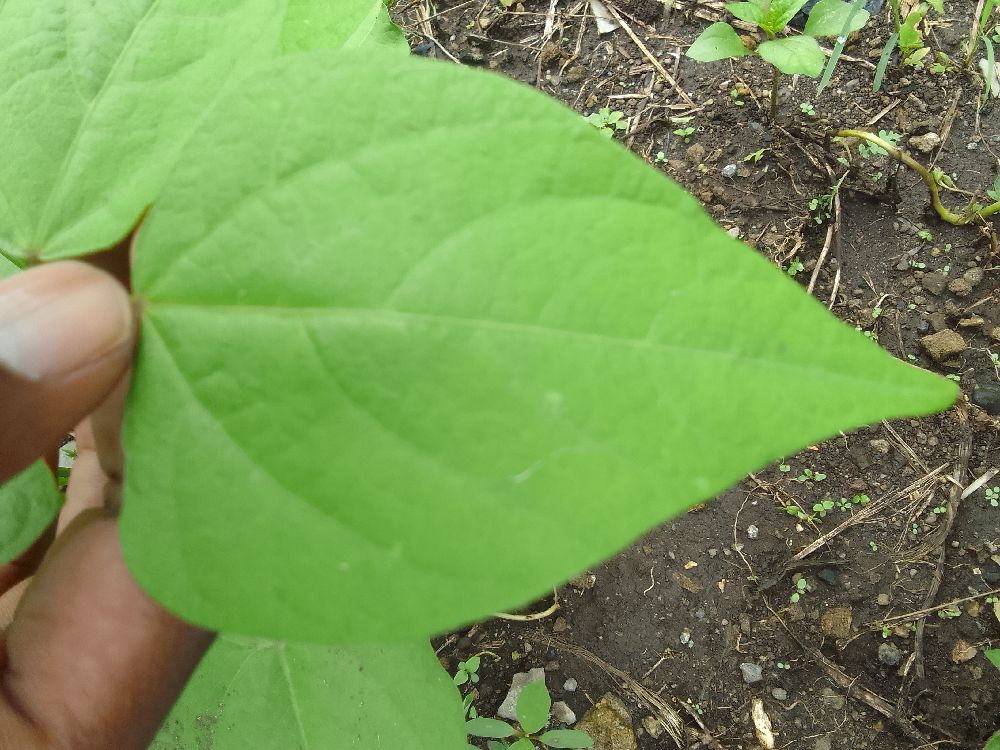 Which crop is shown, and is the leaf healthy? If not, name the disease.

common bean, healthy
